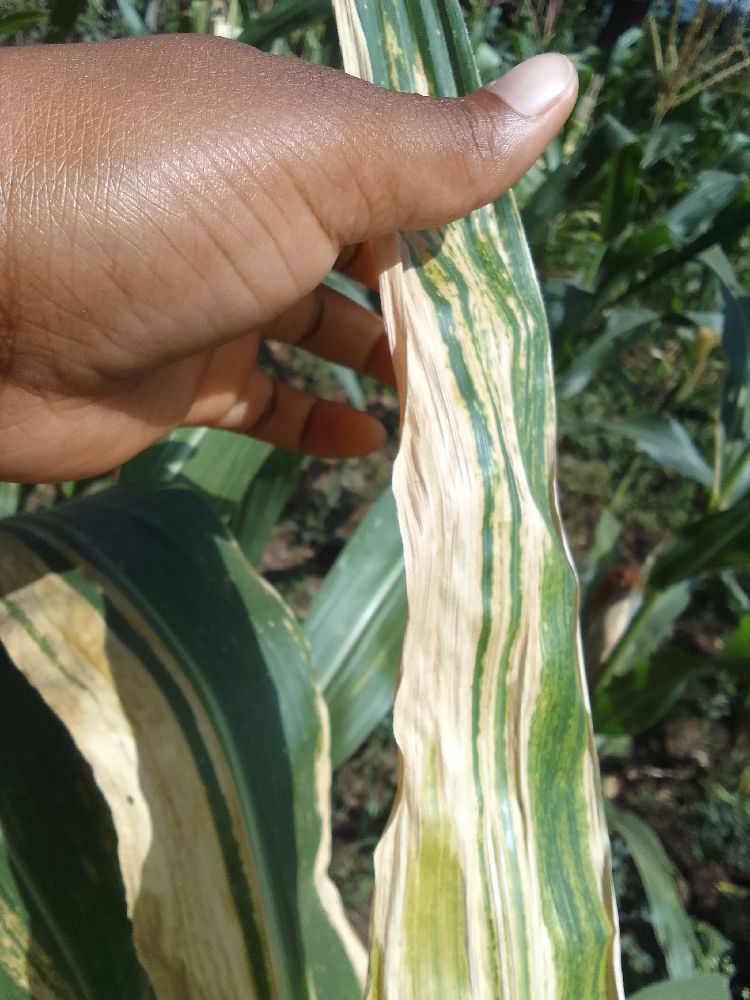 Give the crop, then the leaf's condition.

maize, maize lethal necrosis
